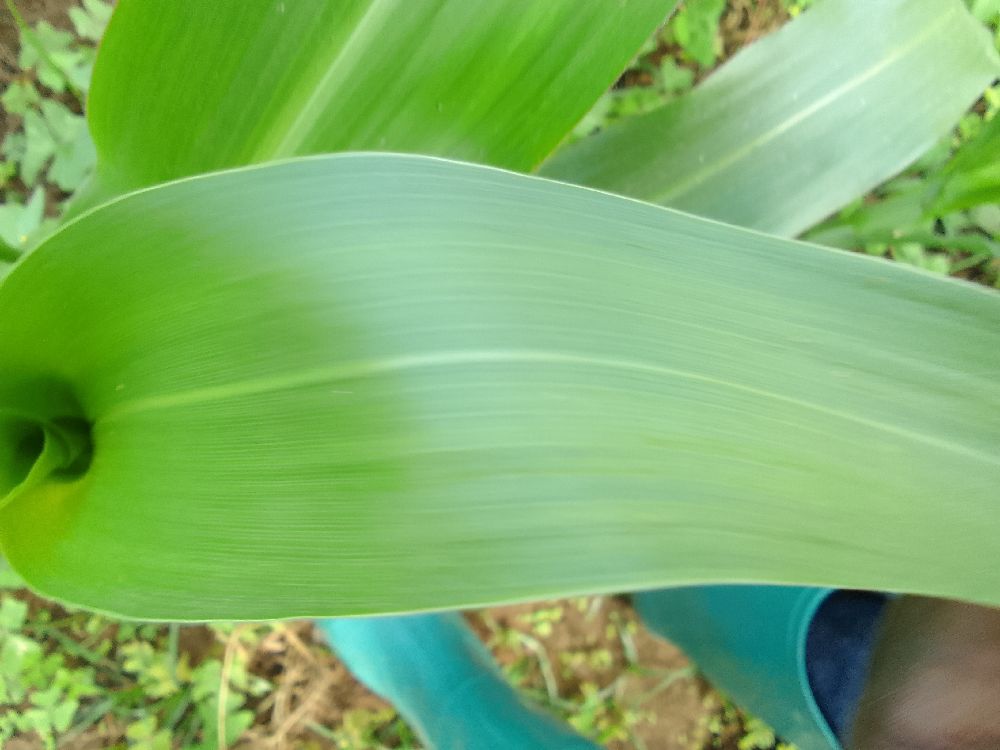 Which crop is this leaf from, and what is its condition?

maize, healthy
